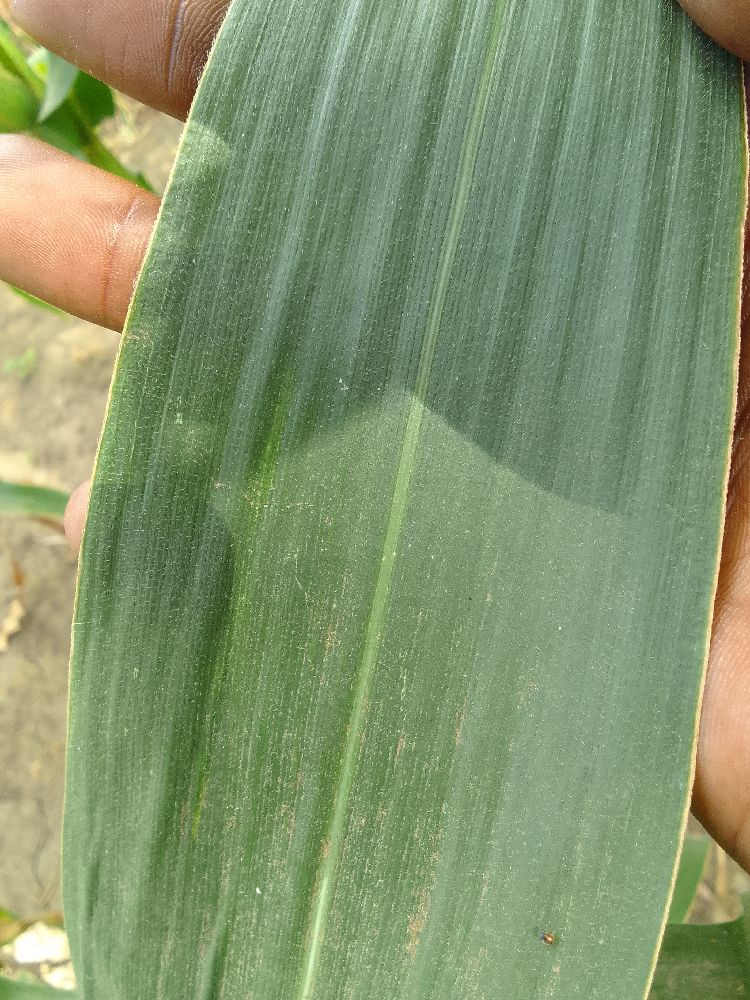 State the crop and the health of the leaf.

maize, healthy
